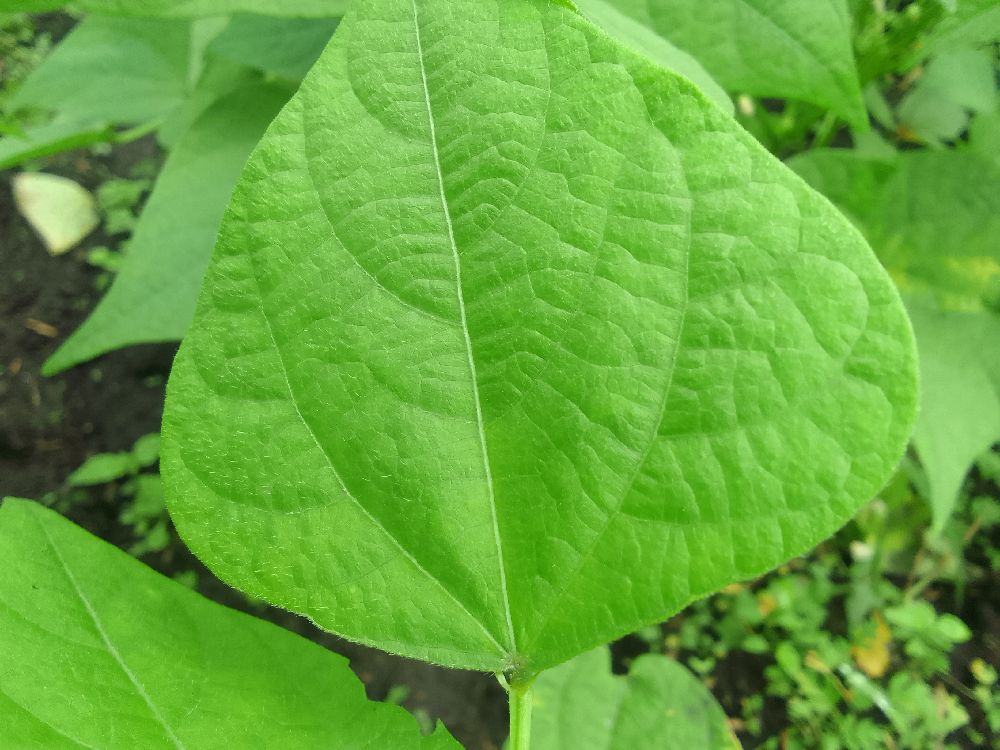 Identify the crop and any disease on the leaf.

common bean, healthy
